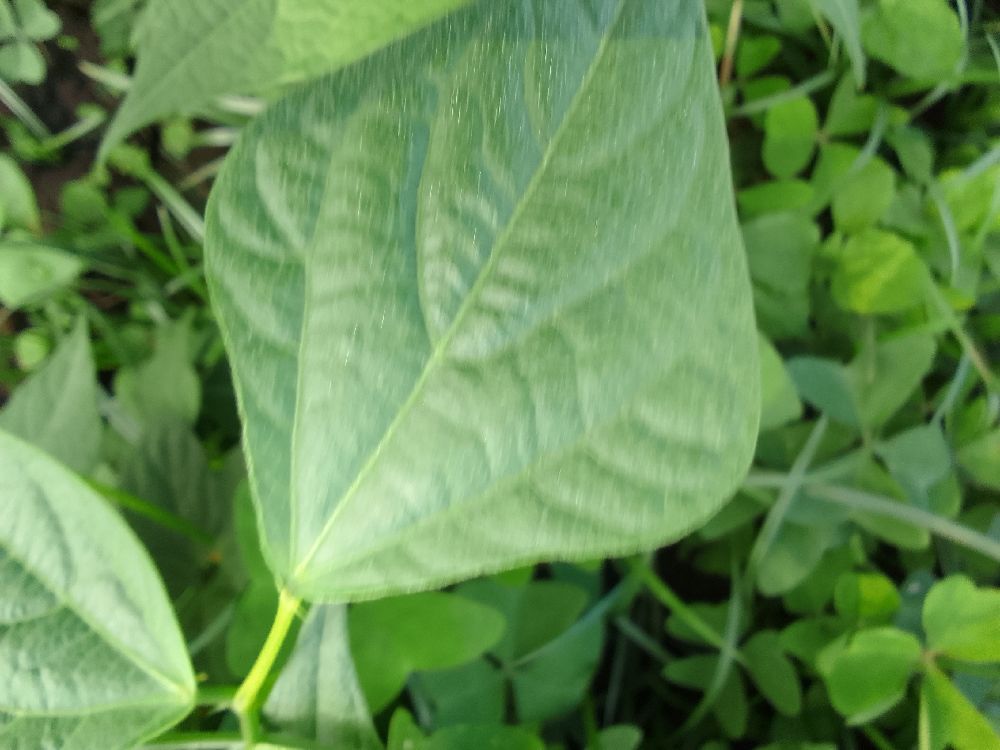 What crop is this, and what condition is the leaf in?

common bean, healthy
